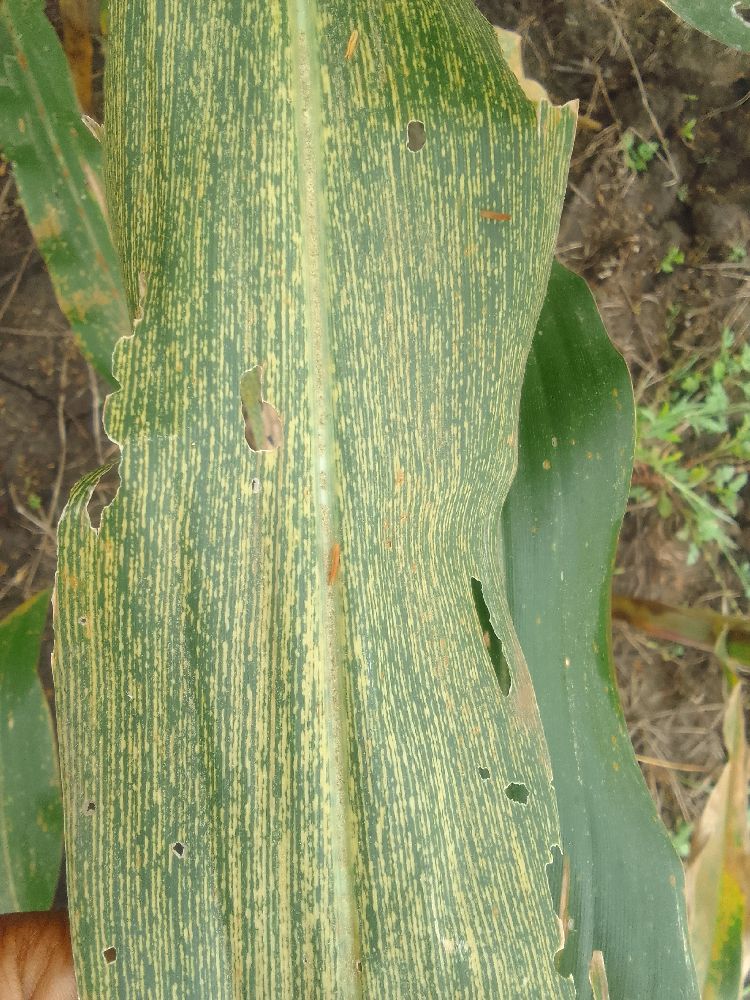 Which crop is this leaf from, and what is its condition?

maize, maize streak virus
